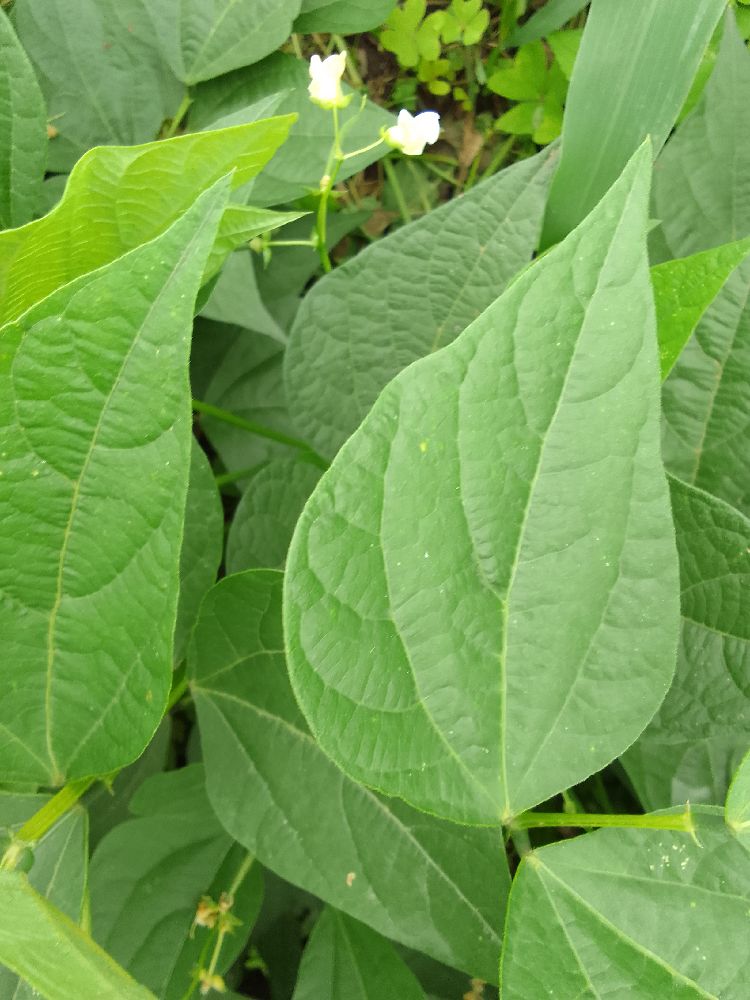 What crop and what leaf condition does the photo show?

common bean, healthy
